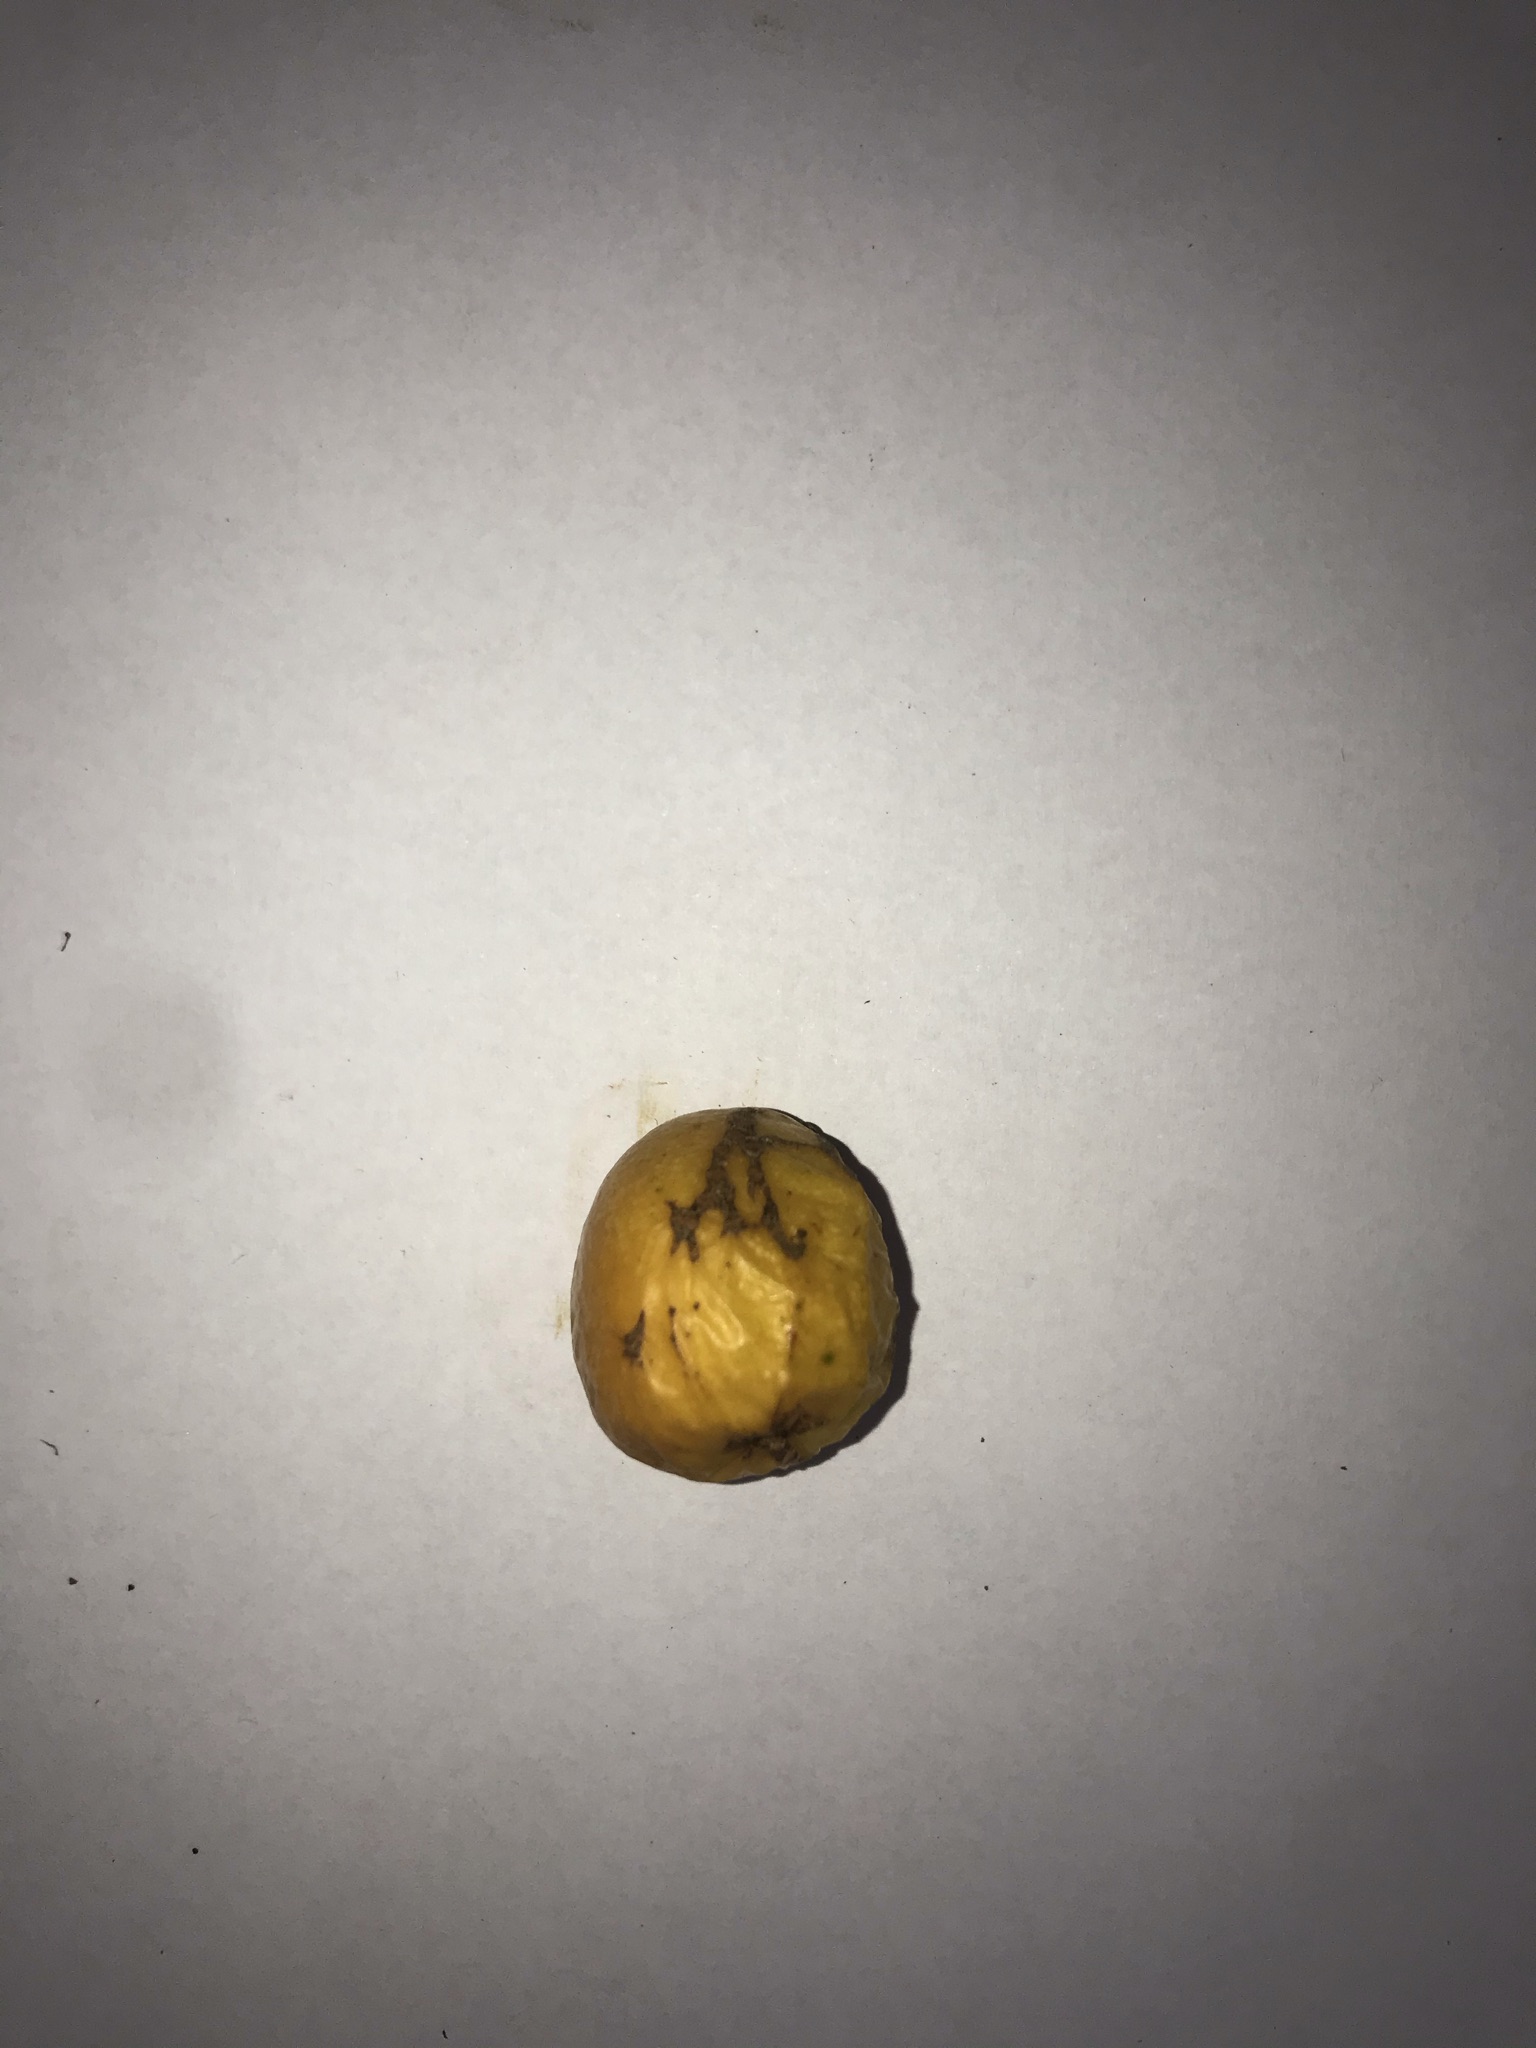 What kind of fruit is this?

abiu
